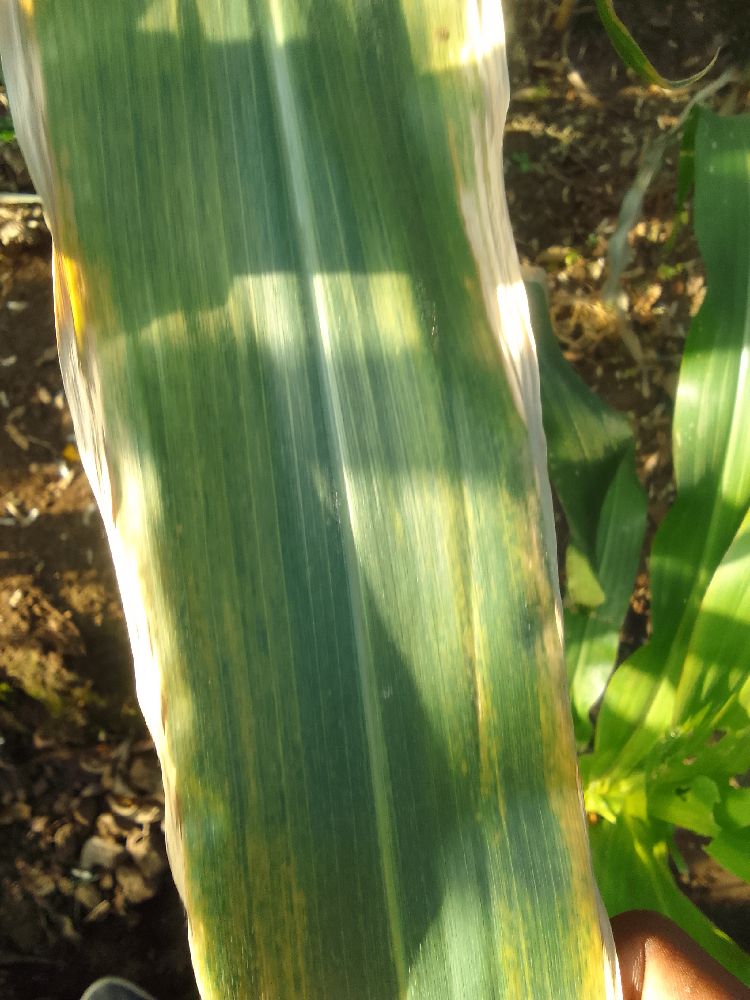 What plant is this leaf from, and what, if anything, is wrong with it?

maize, maize lethal necrosis
